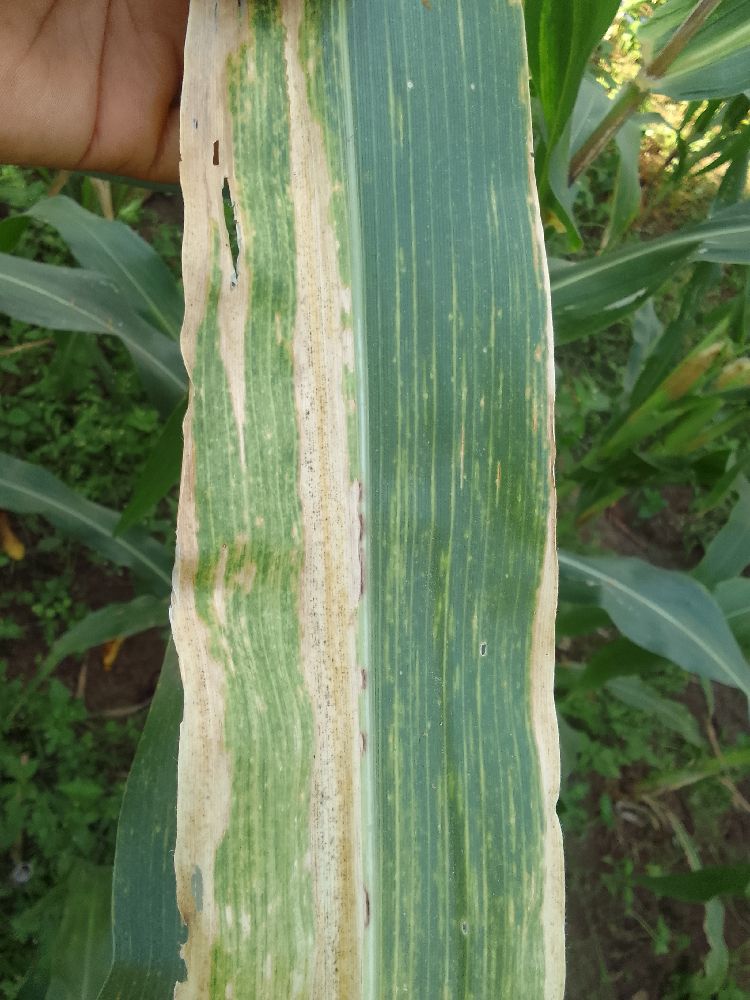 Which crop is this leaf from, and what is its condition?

maize, maize lethal necrosis
